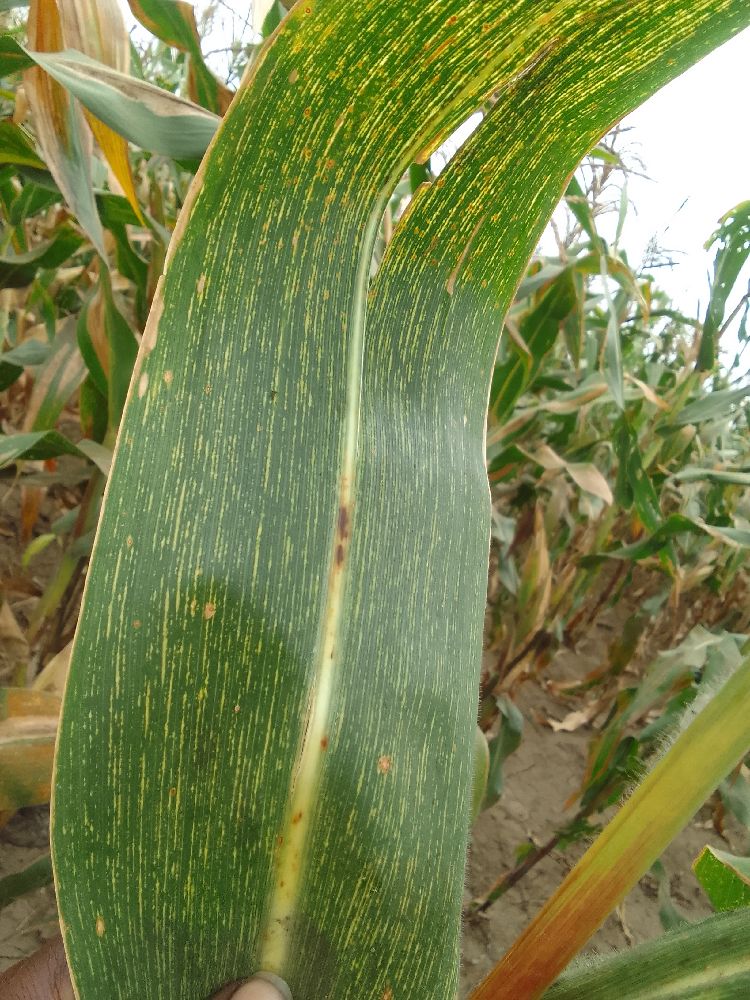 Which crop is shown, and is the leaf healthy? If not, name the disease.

maize, maize streak virus
